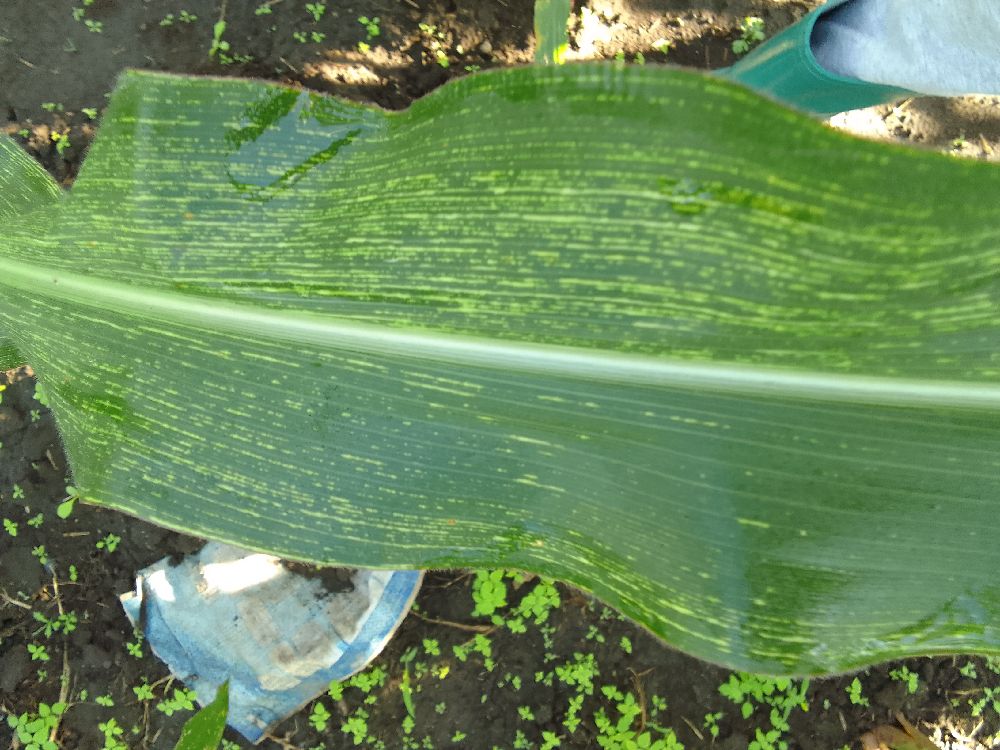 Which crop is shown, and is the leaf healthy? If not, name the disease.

maize, maize streak virus
